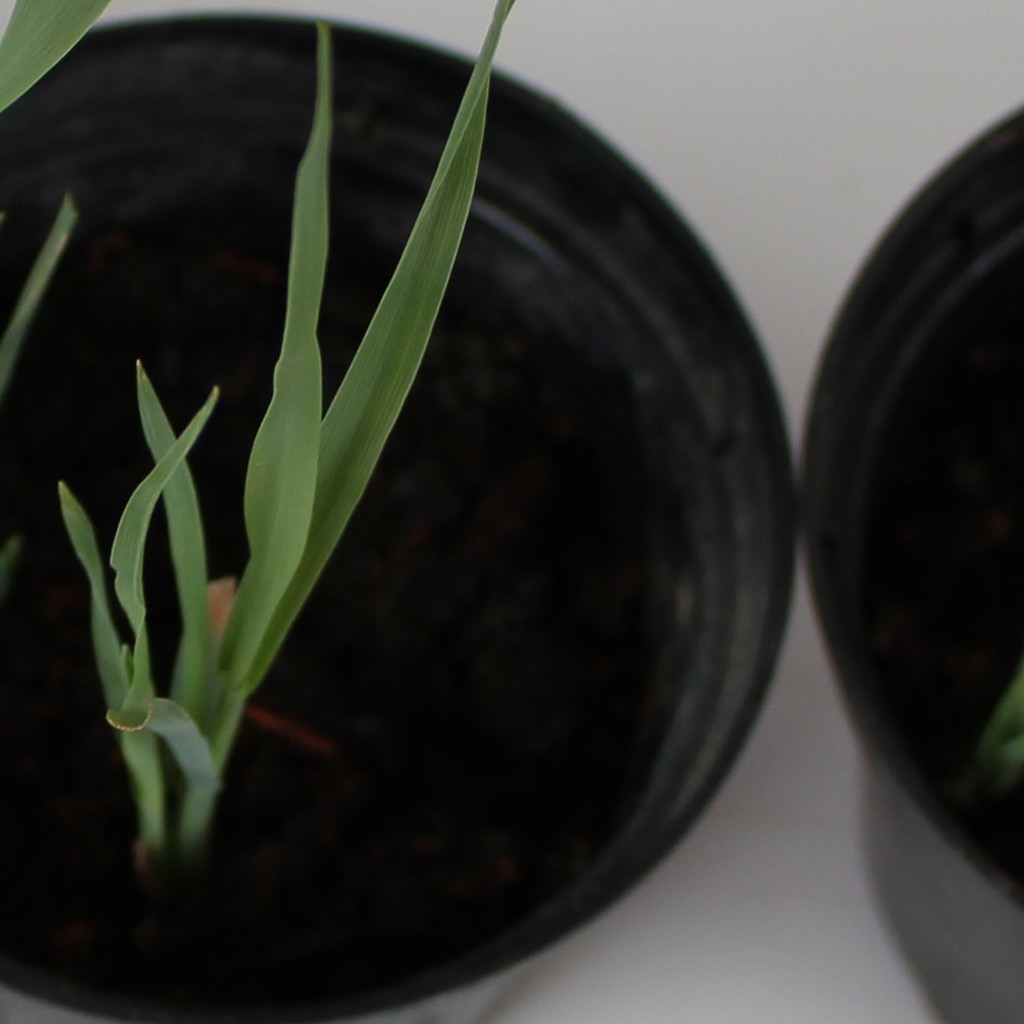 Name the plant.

Avena sterilis
